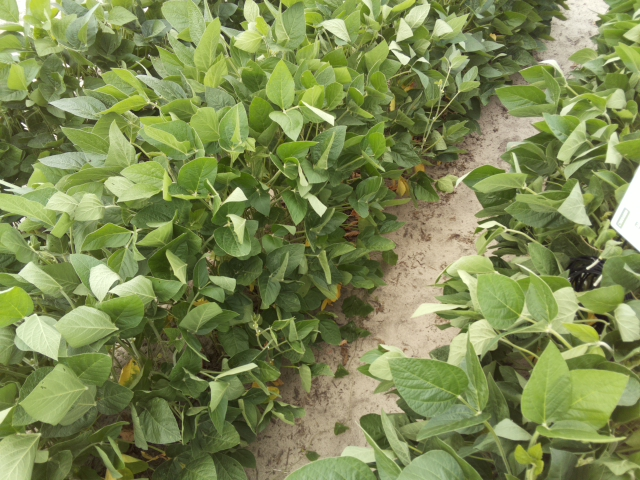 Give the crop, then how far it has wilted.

soybean, slight leaflet or petiole turgor loss in upper canopy
